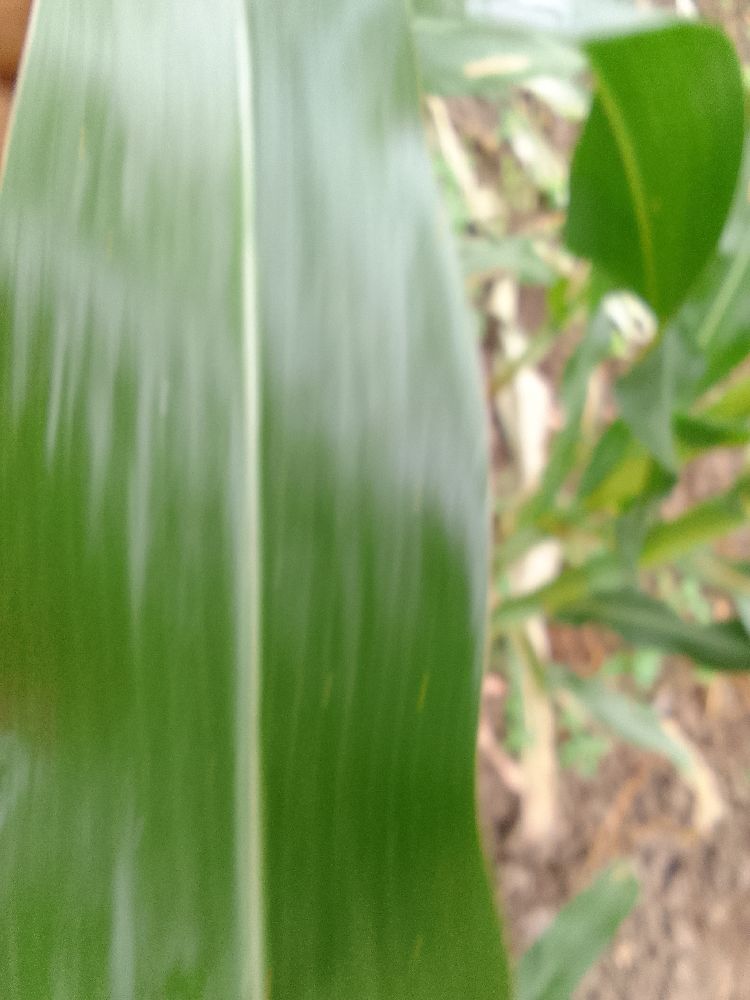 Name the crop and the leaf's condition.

maize, healthy
